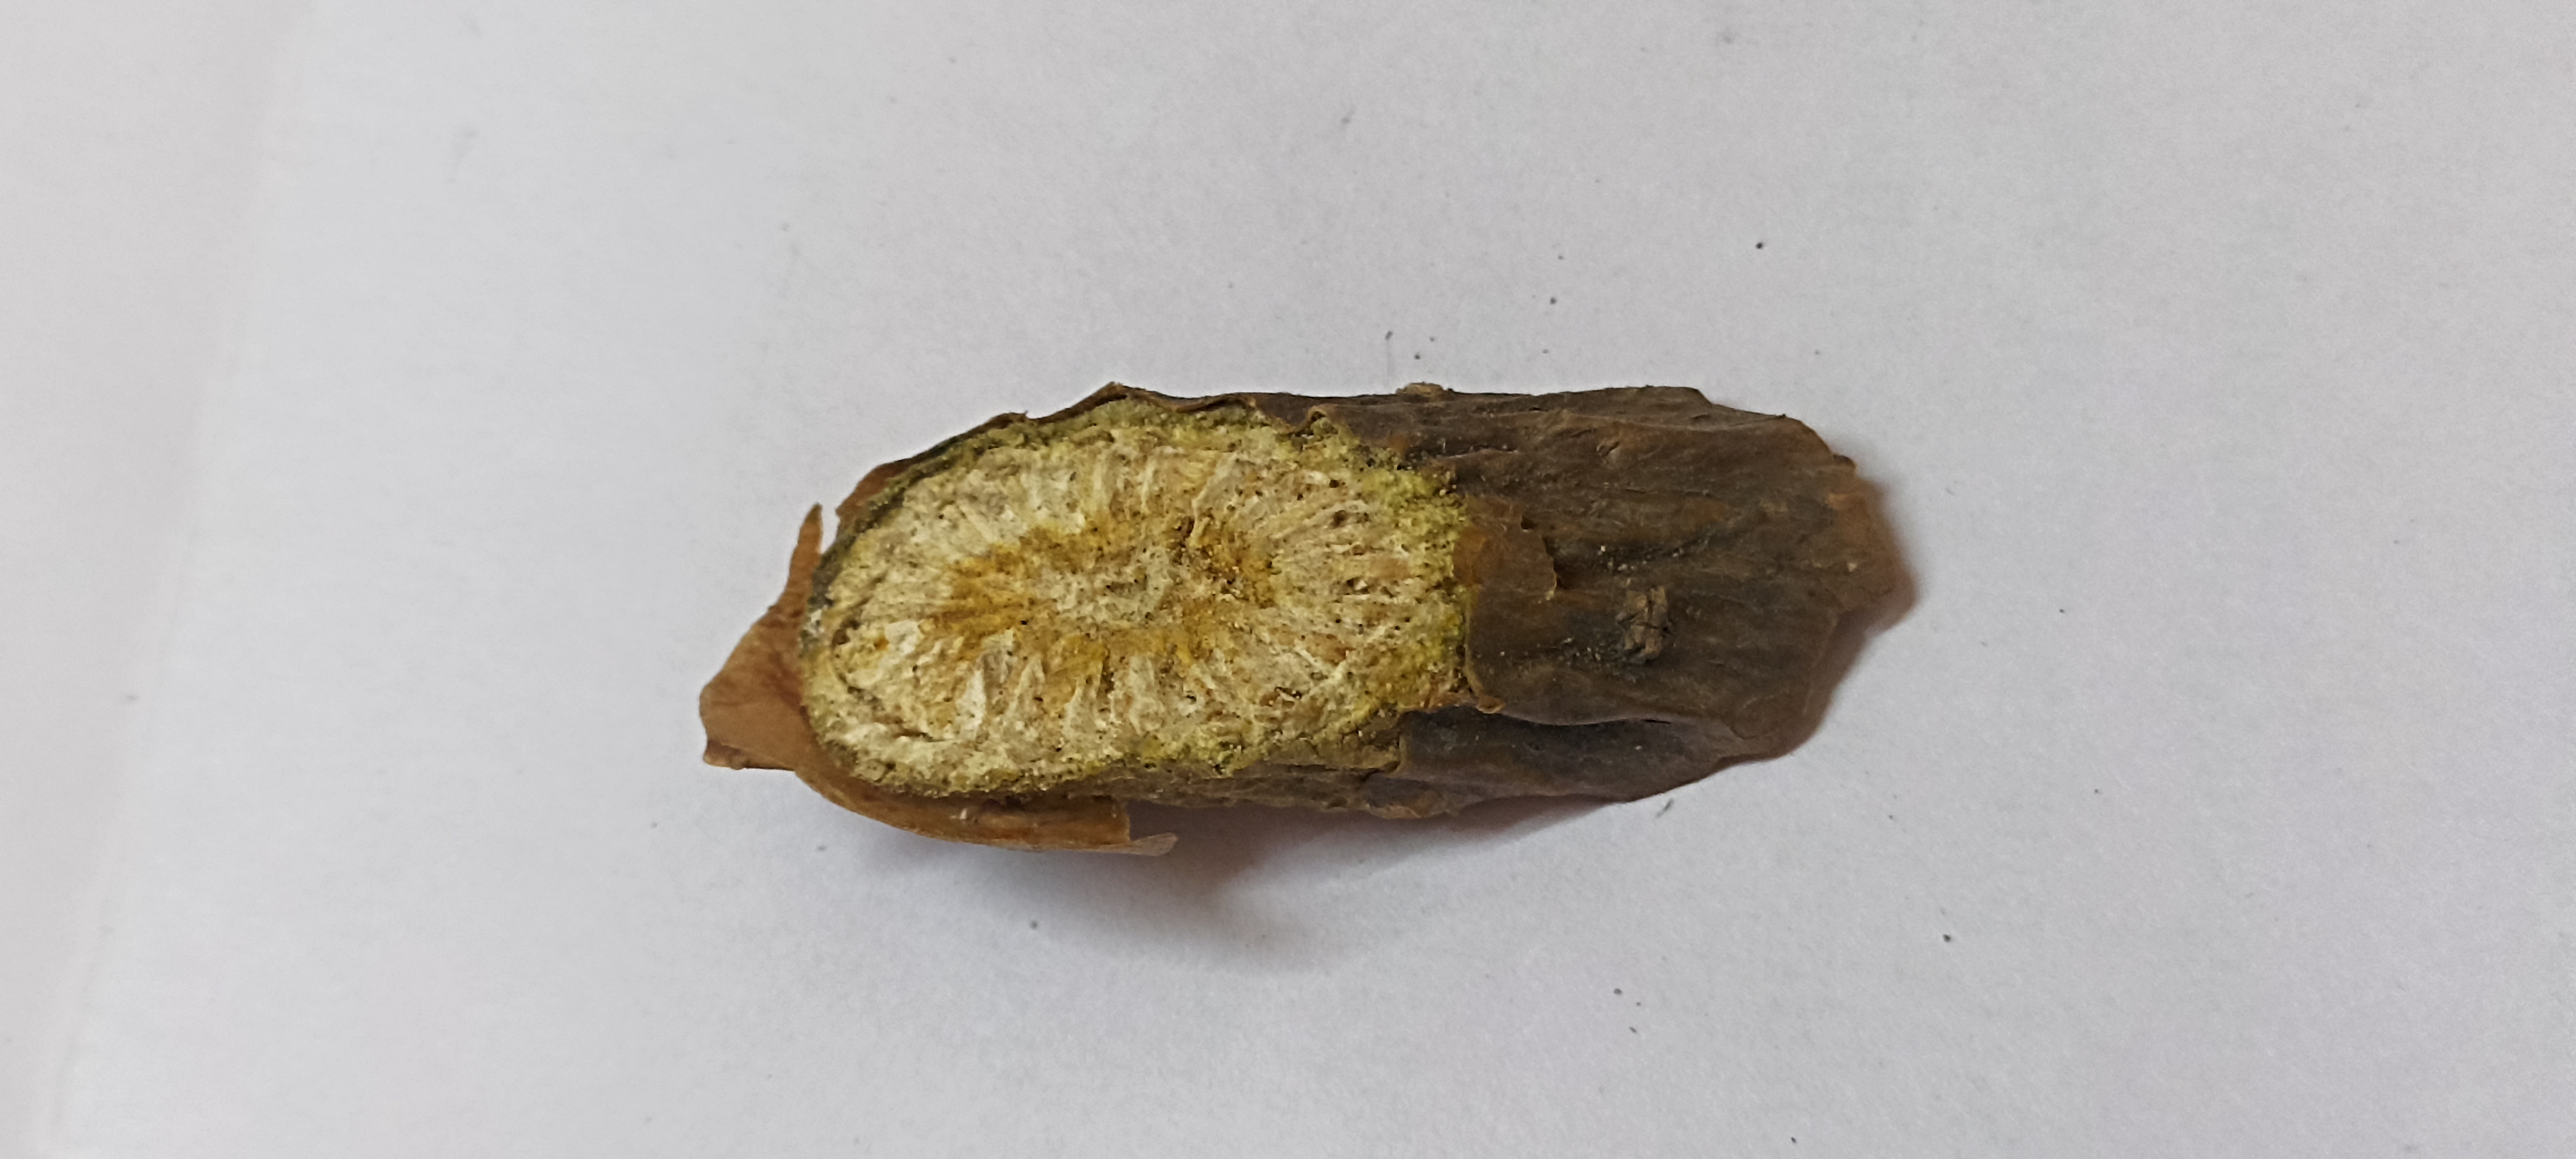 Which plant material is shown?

gulvel
